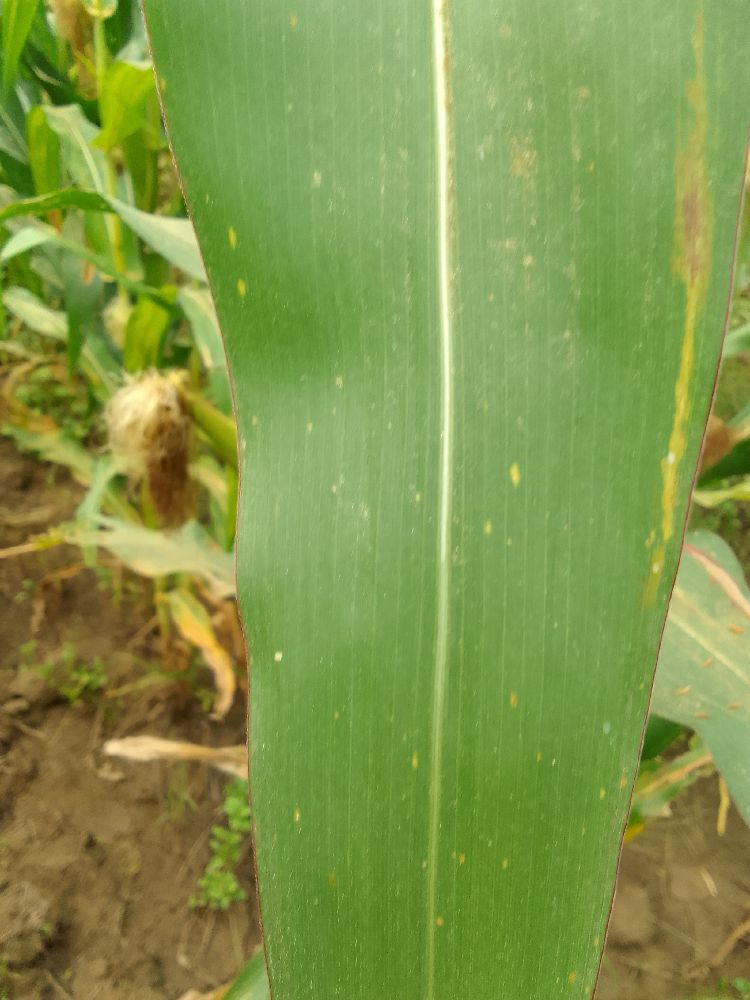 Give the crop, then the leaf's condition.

maize, healthy
